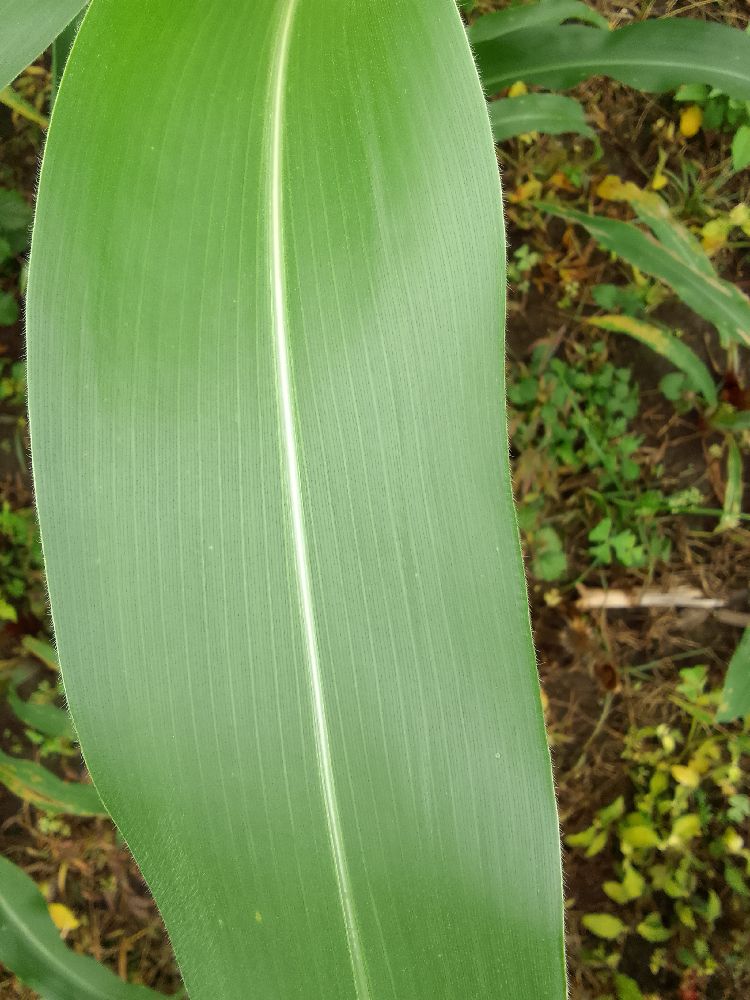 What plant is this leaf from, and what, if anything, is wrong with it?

maize, healthy
